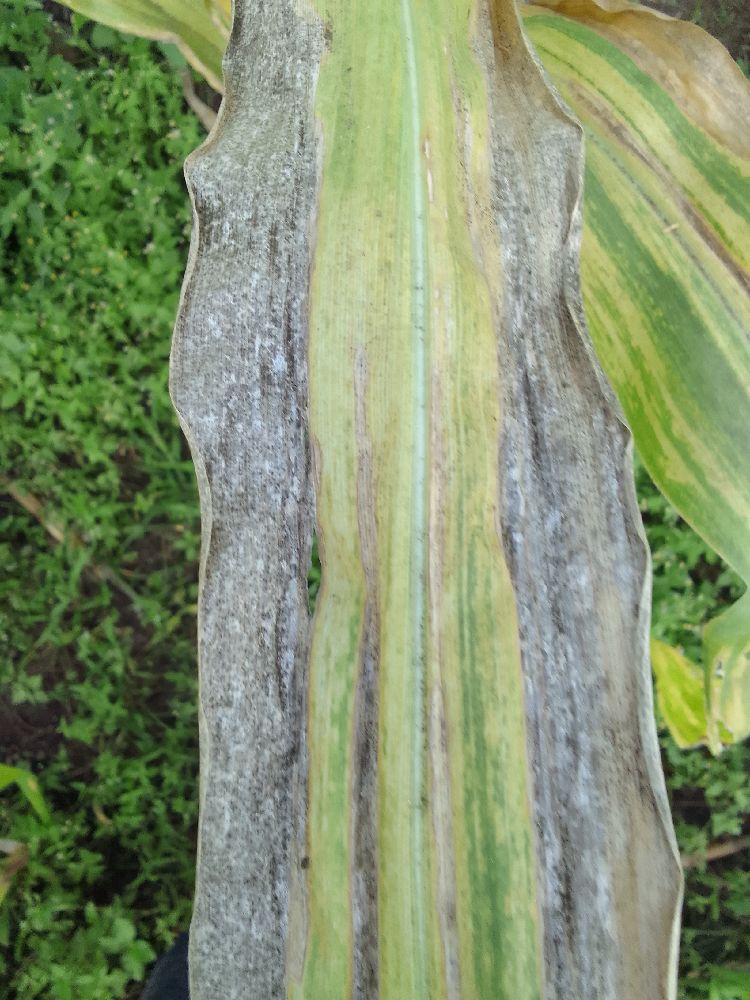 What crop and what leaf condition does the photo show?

maize, maize lethal necrosis
